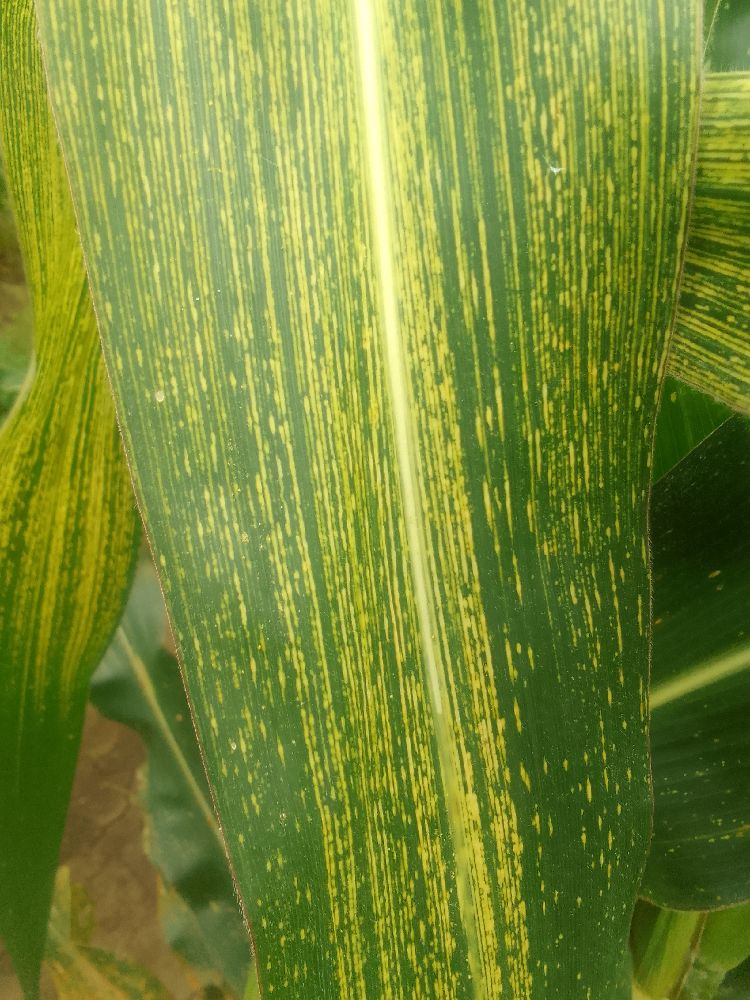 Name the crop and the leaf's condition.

maize, maize streak virus
